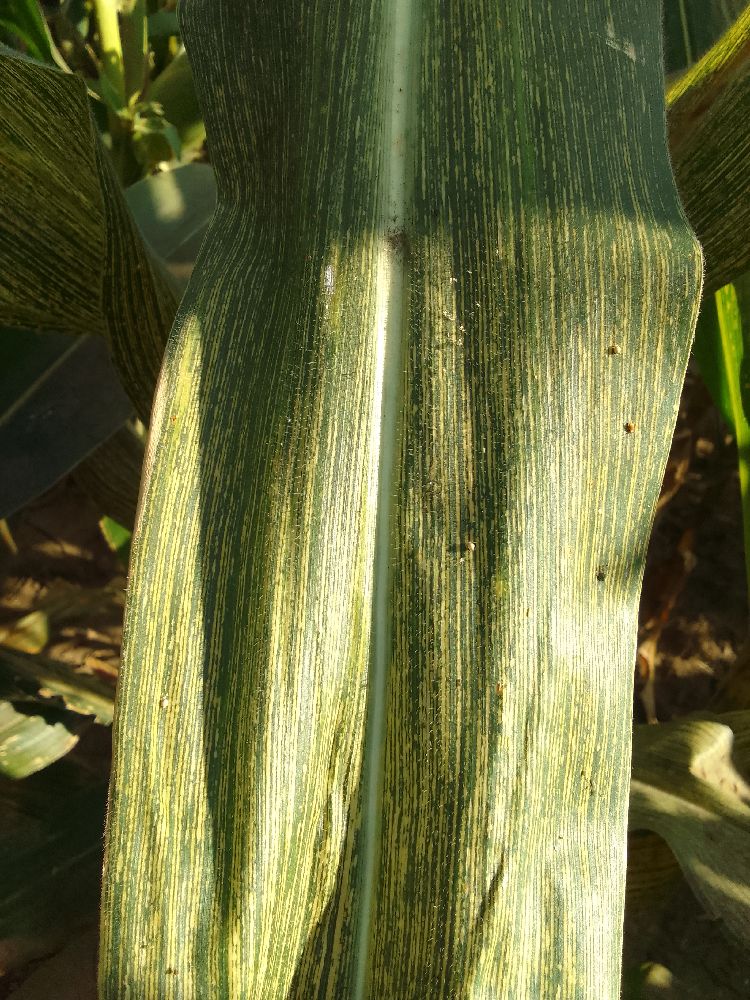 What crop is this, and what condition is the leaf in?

maize, maize streak virus
